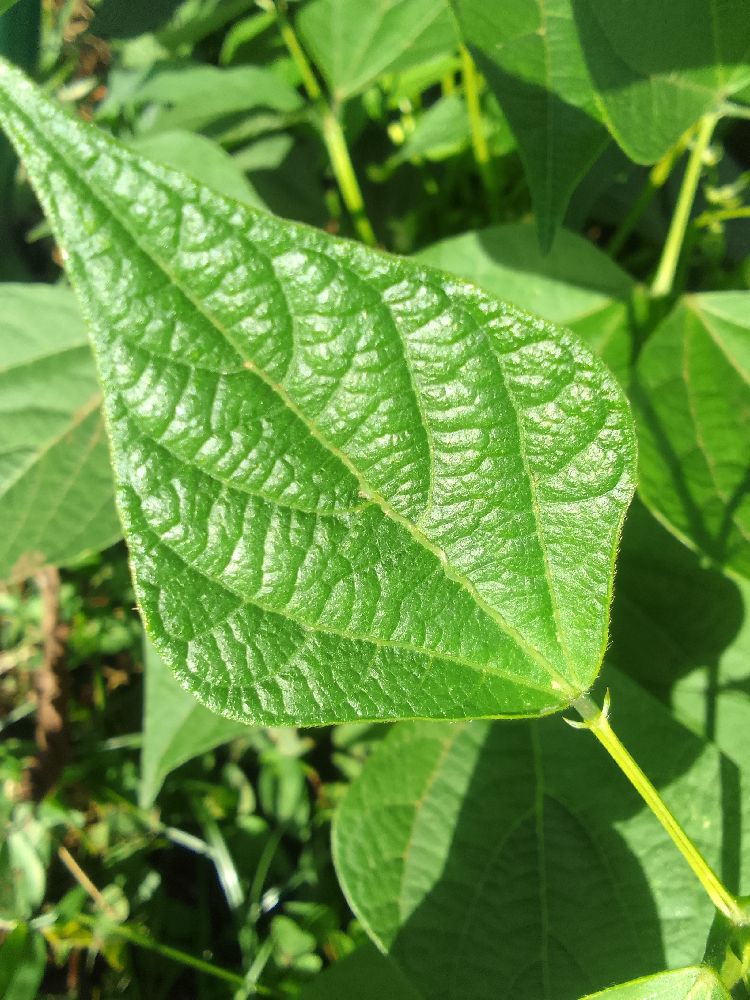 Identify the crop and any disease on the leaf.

common bean, healthy
